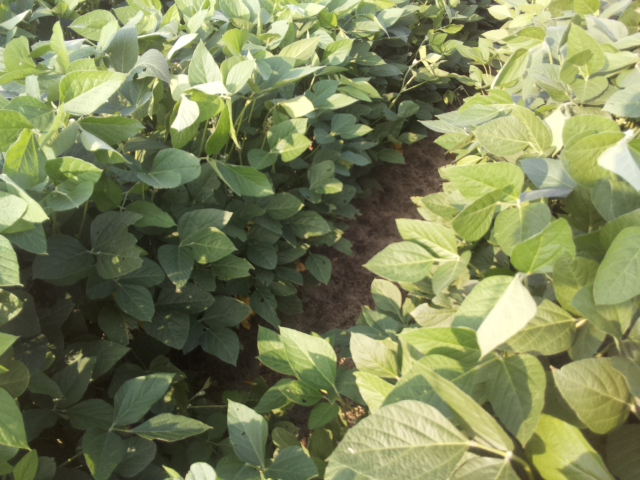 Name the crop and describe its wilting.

soybean, leaves with no wilting
